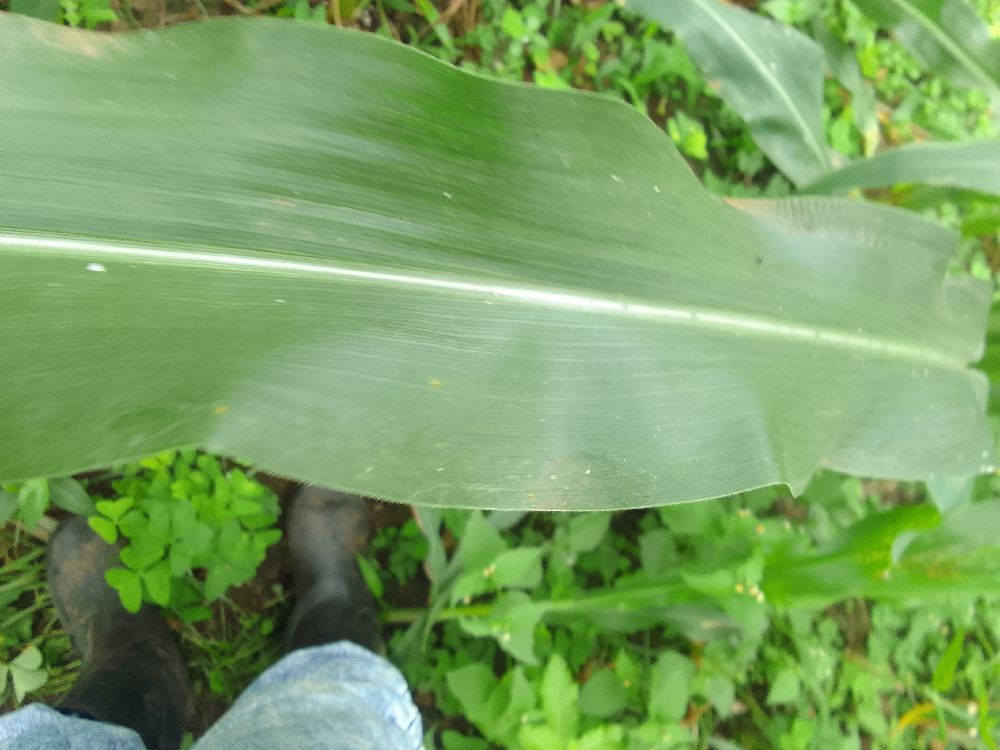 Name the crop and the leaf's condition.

maize, healthy
